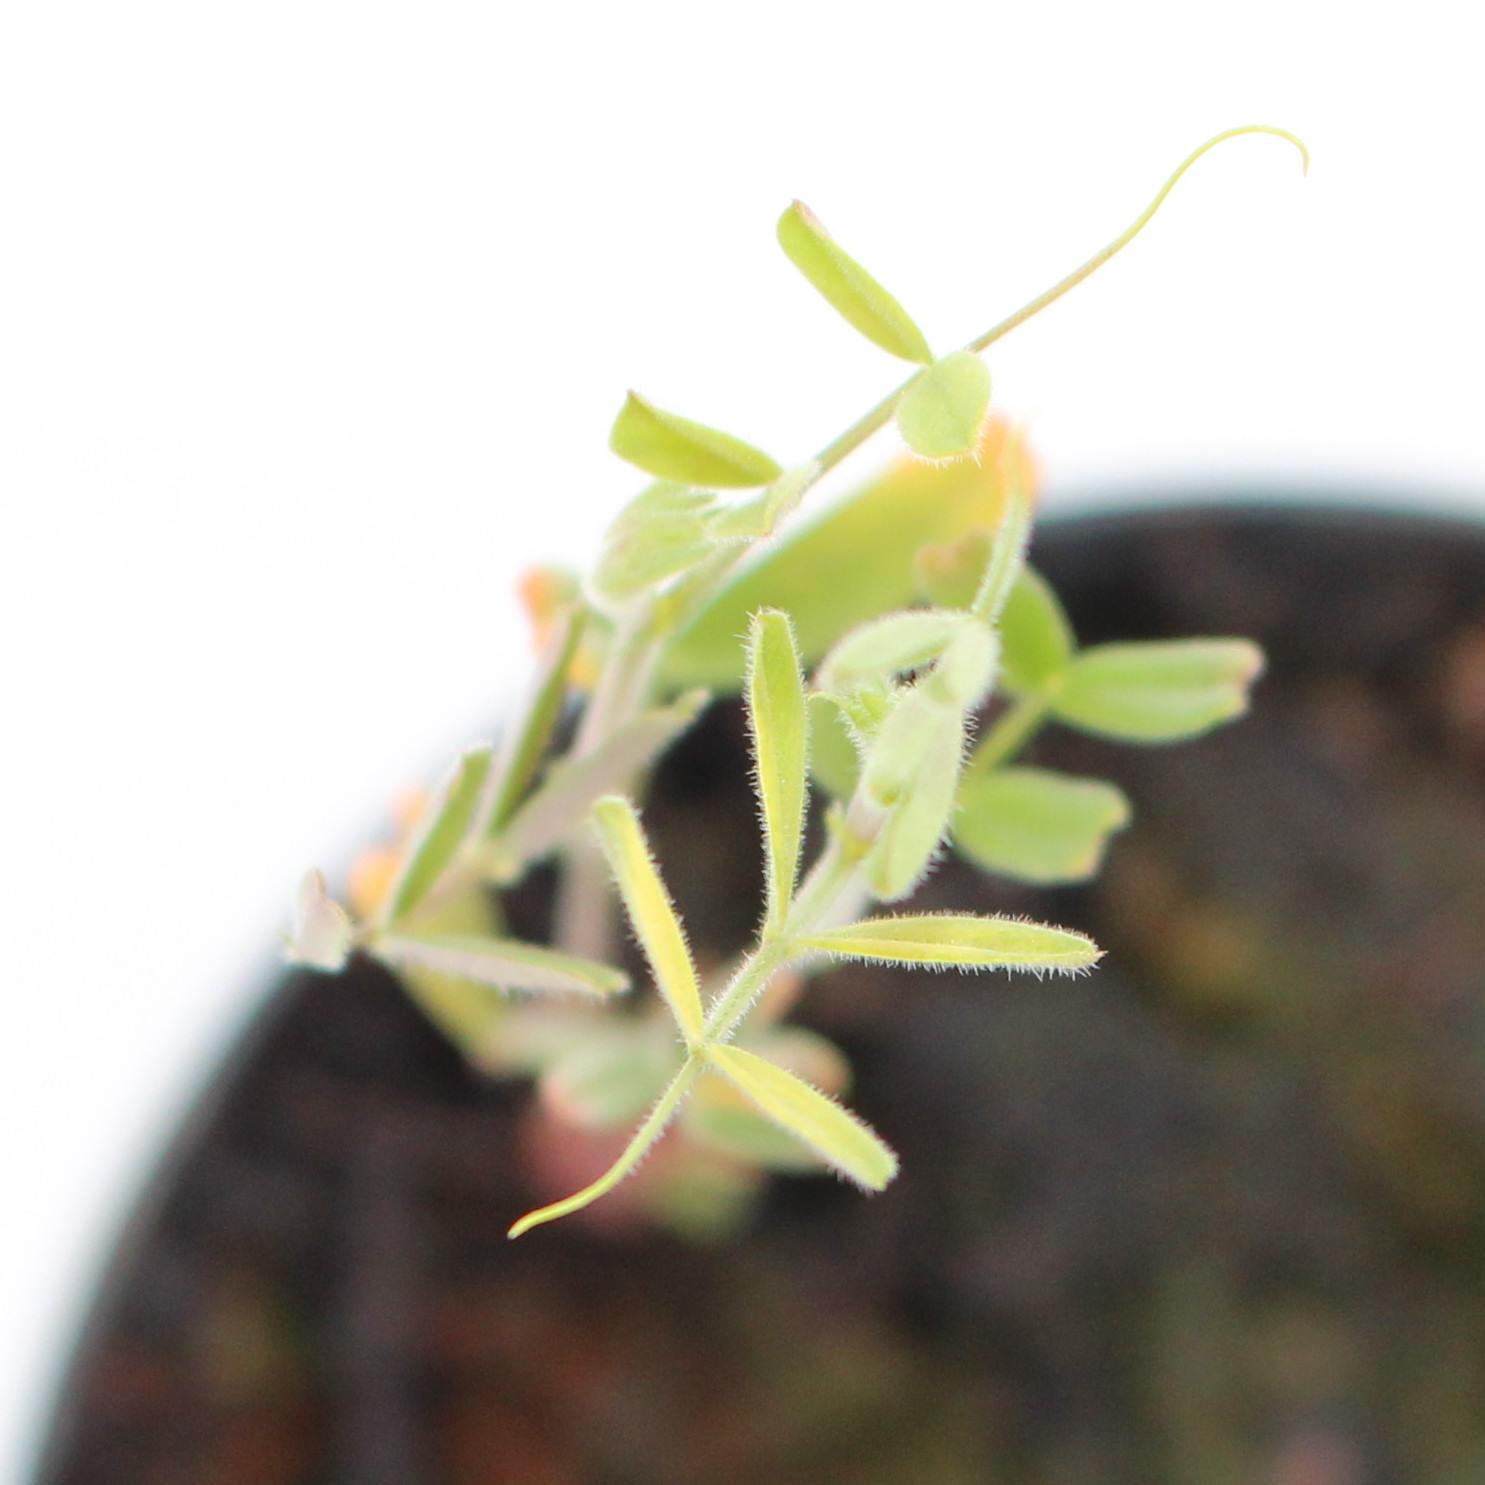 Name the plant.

Vicia sativa
